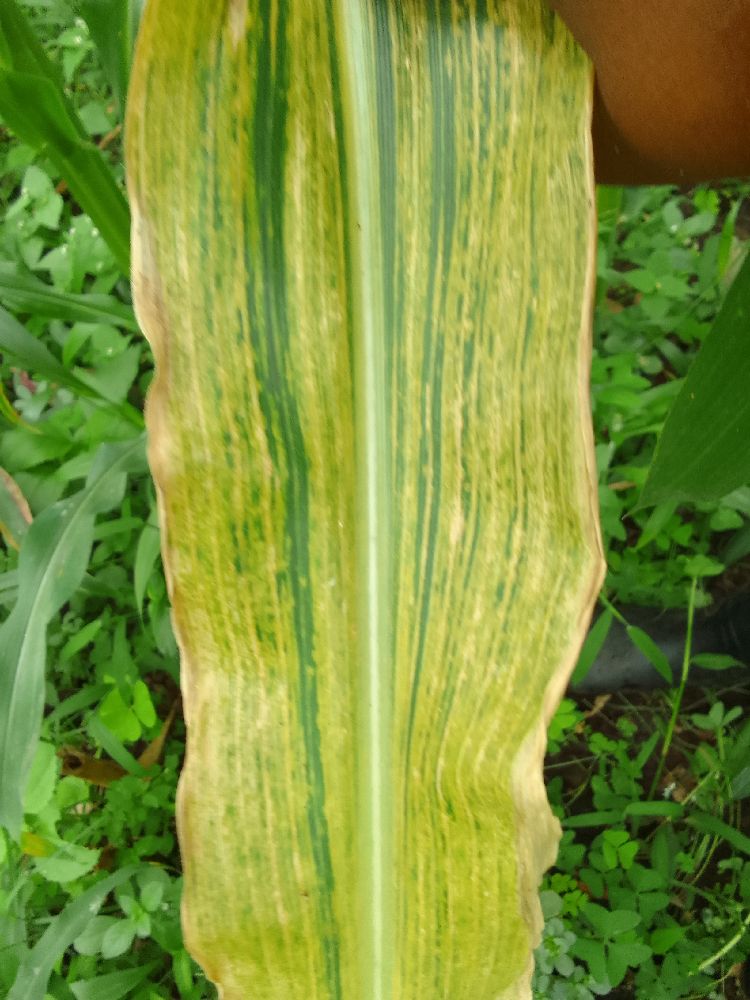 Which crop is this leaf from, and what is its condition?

maize, maize lethal necrosis
